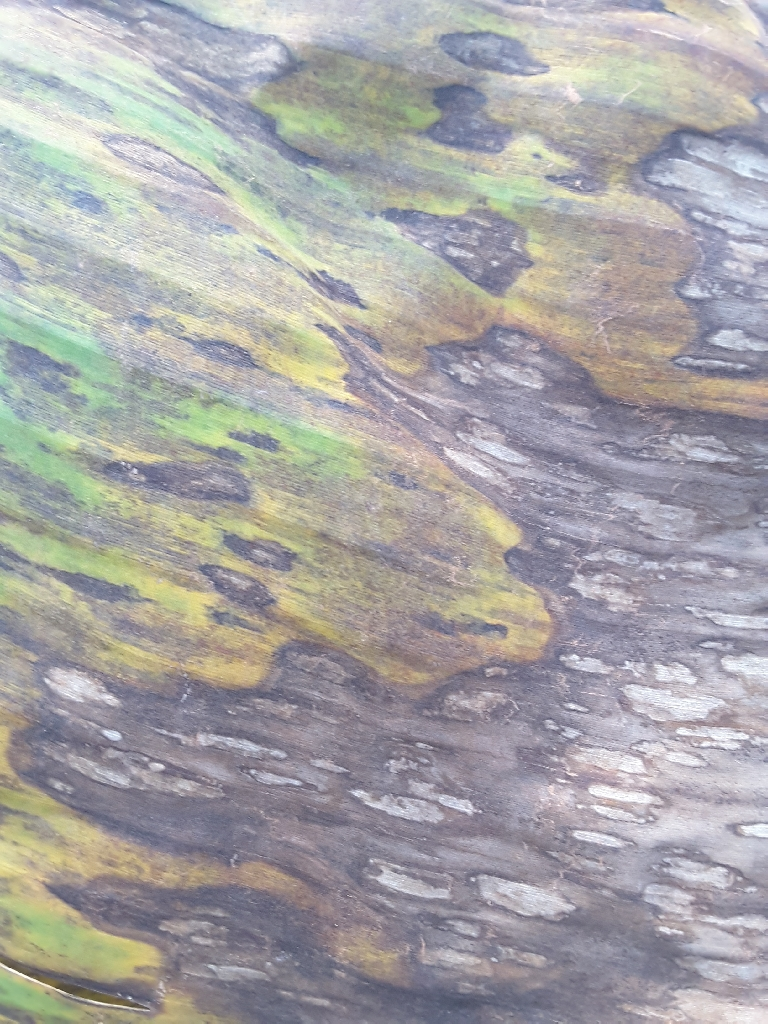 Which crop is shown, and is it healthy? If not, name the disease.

banana, black sigatoka
